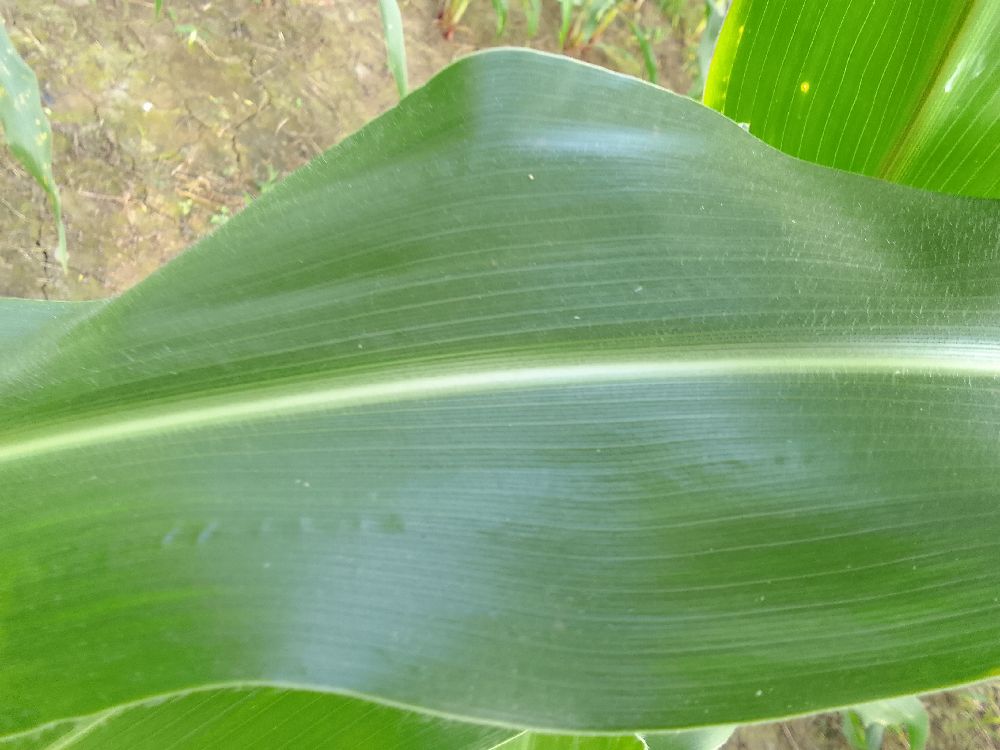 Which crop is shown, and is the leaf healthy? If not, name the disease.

maize, healthy
